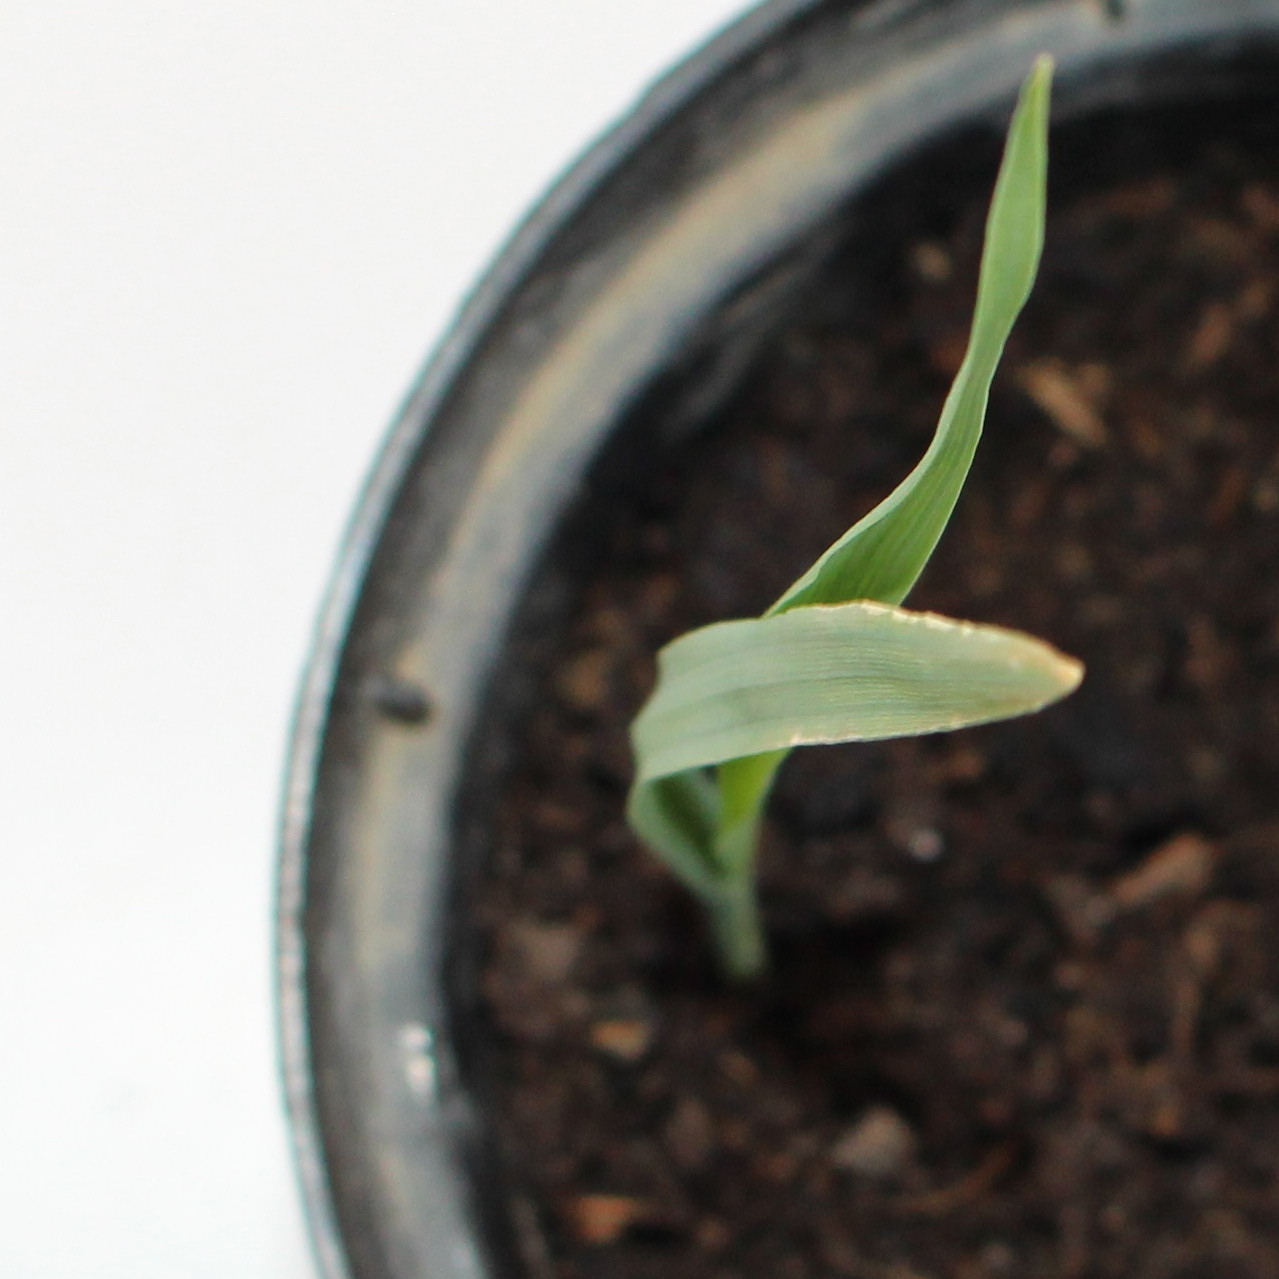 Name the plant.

Avena sterilis
